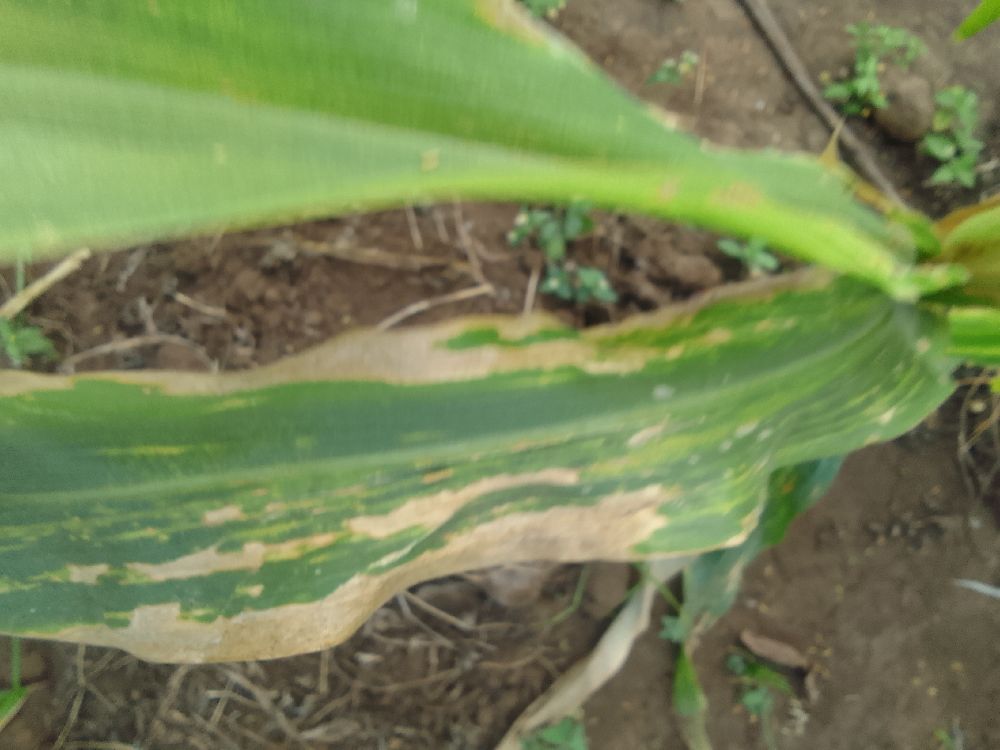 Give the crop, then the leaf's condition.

maize, maize lethal necrosis
